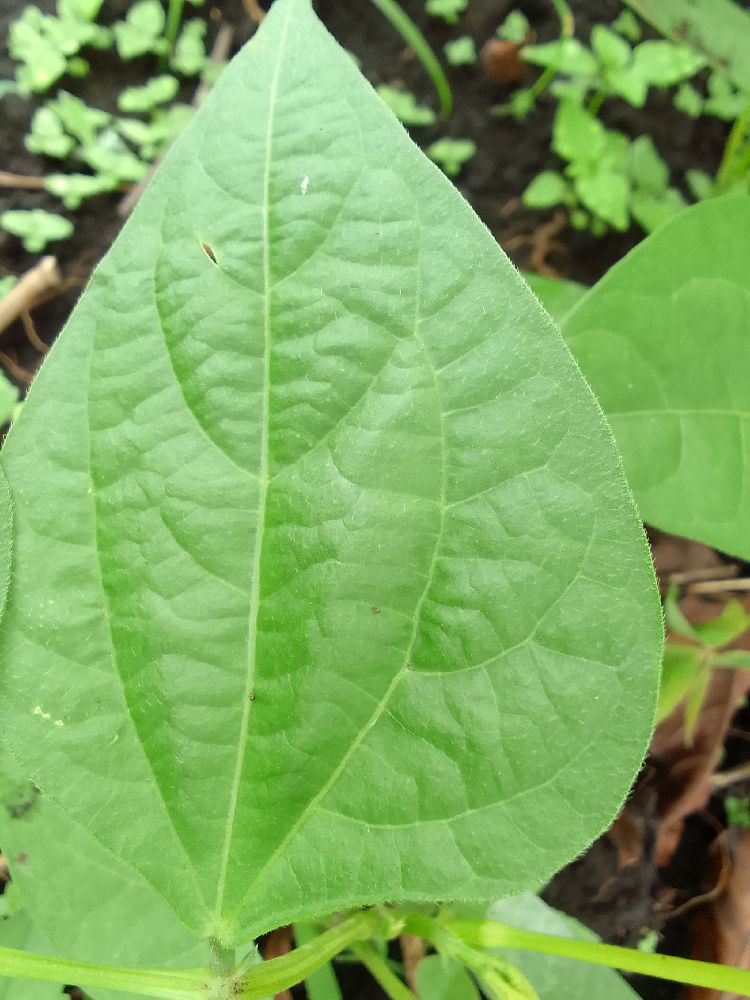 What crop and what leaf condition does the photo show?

common bean, healthy
